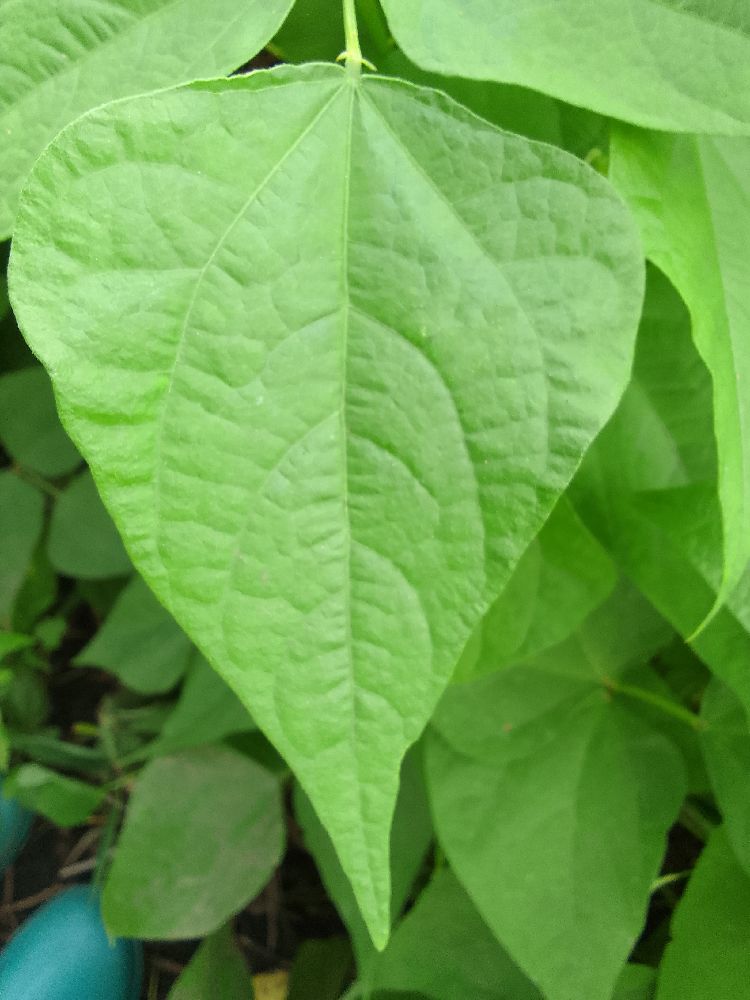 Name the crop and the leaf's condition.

common bean, healthy
